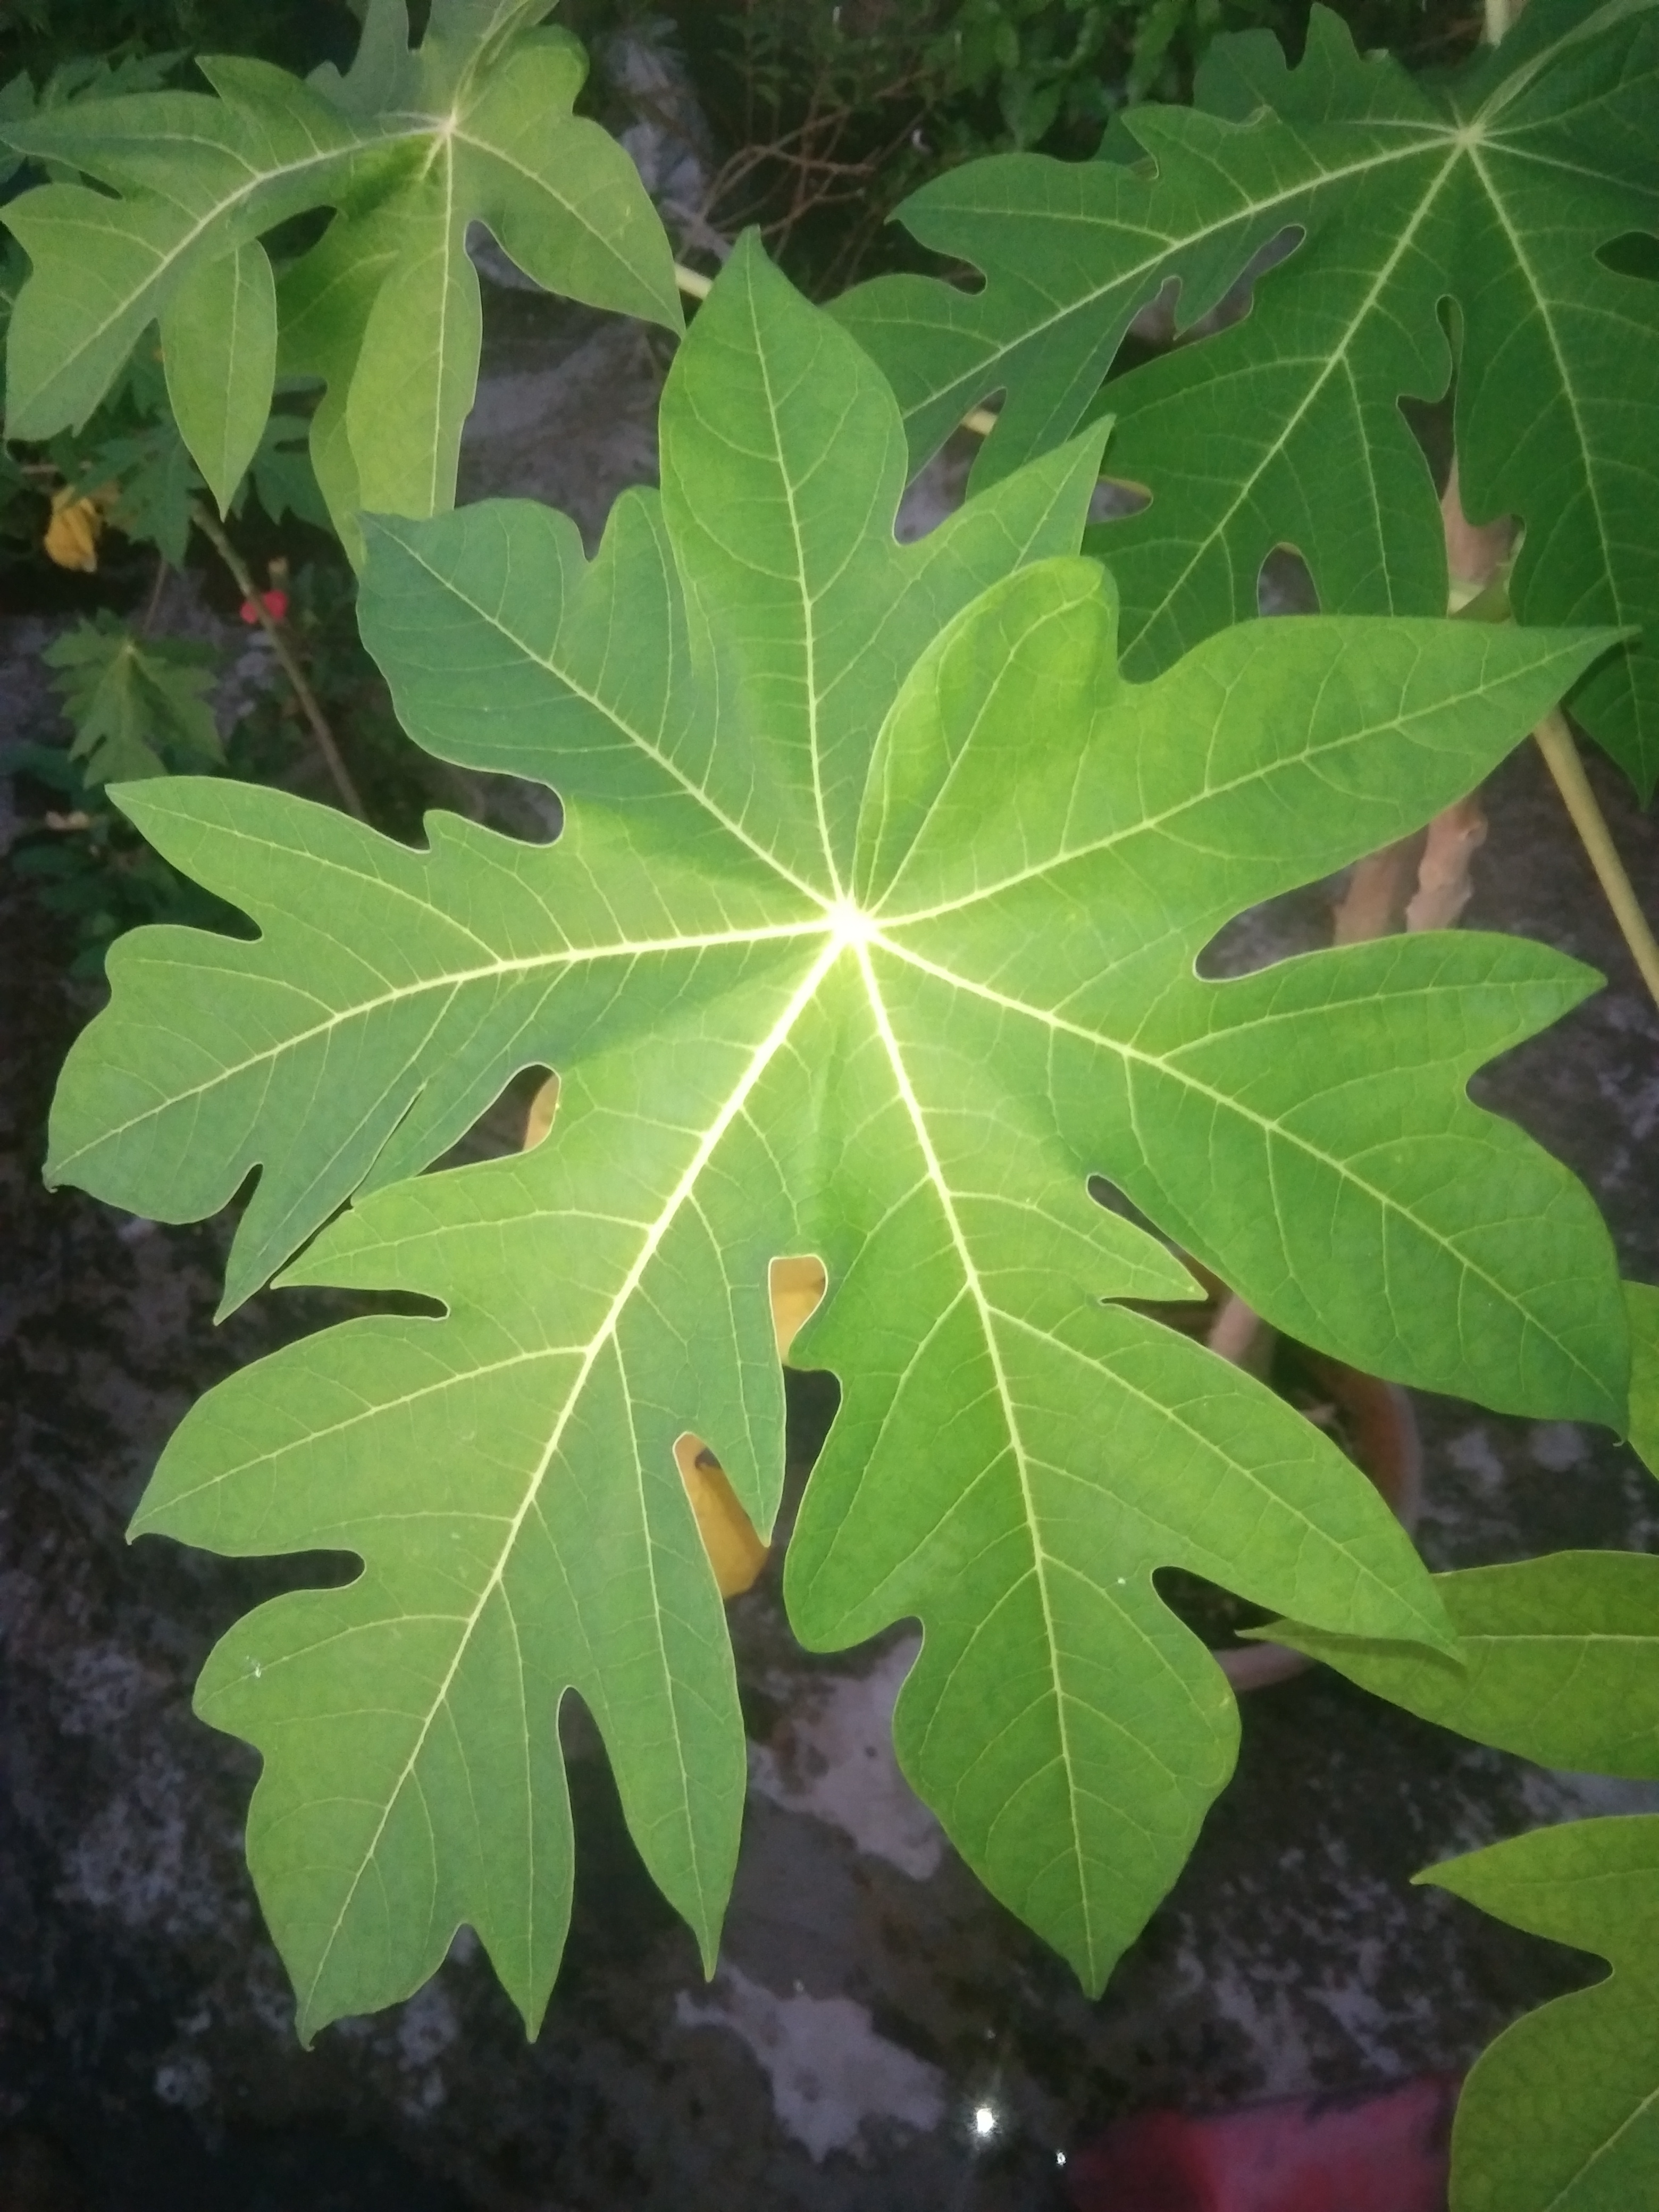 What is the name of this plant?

papaya
